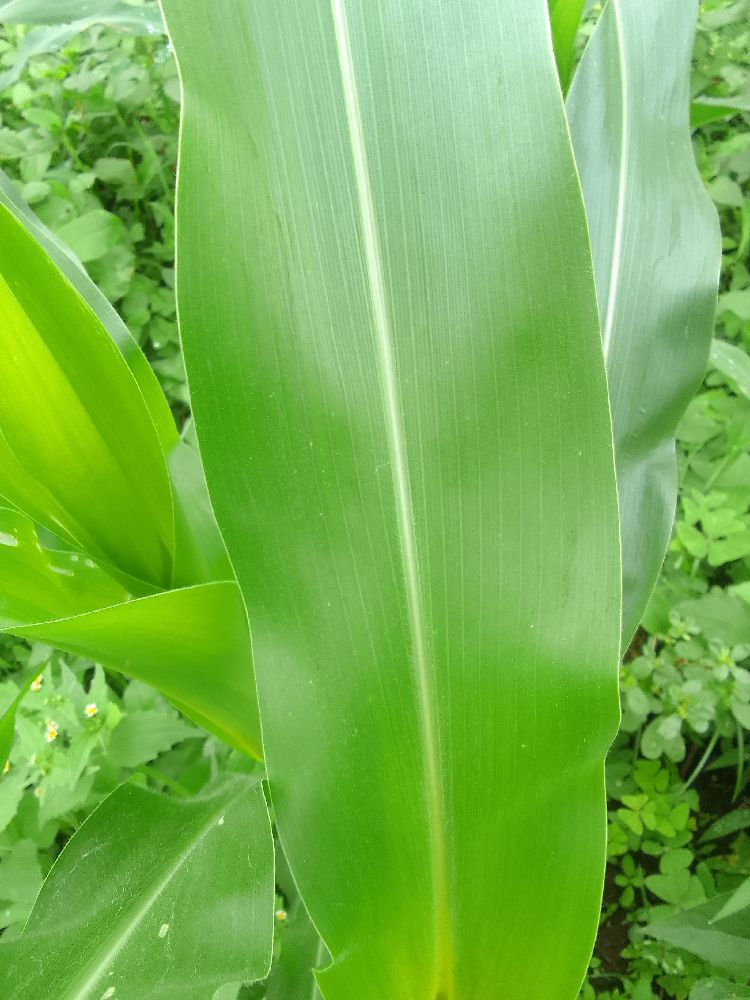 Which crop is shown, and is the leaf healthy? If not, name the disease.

maize, healthy
